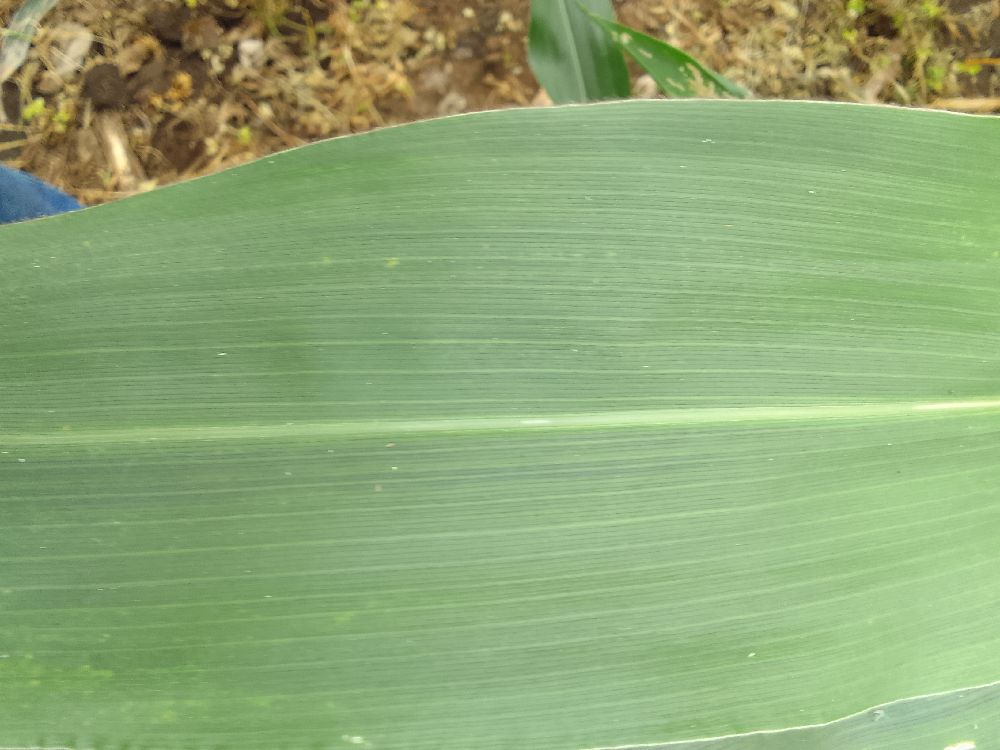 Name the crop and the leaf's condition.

maize, healthy
